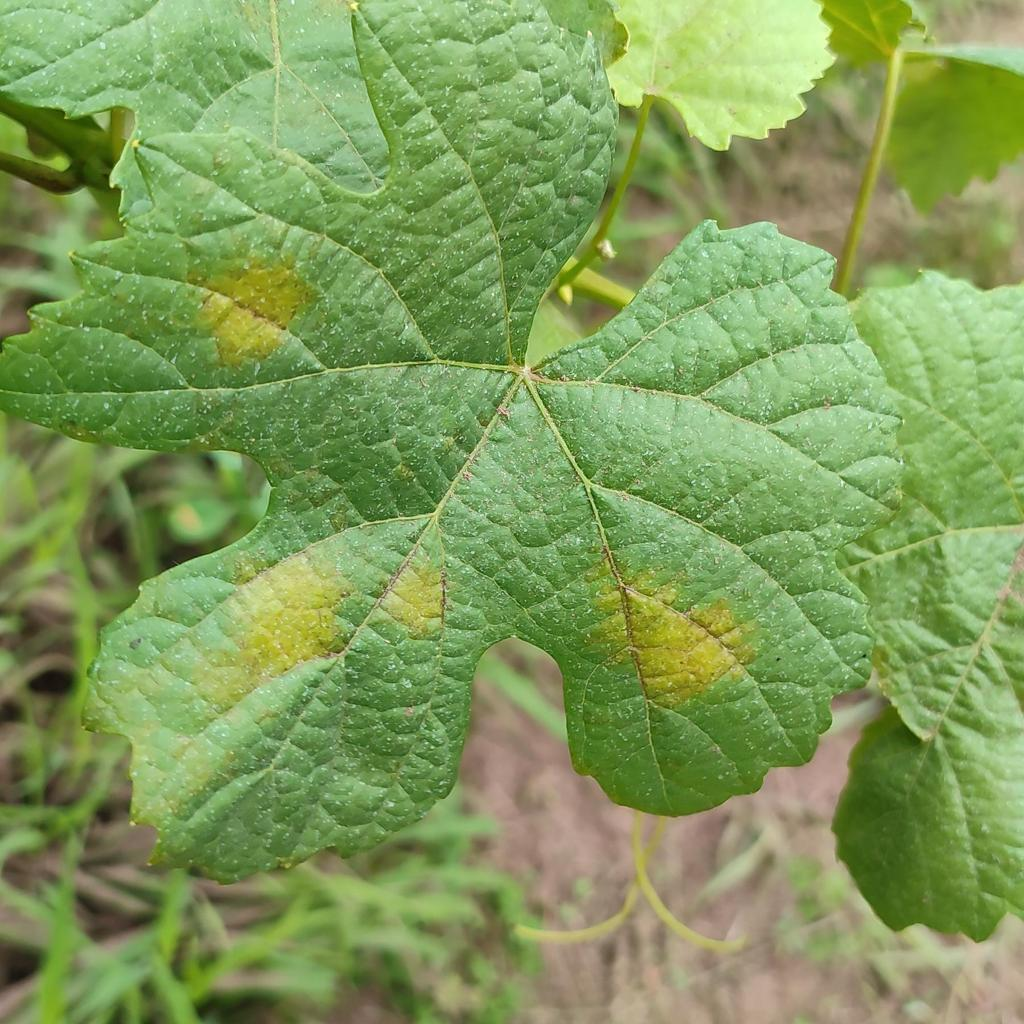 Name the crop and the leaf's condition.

grapevine, downy mildew
